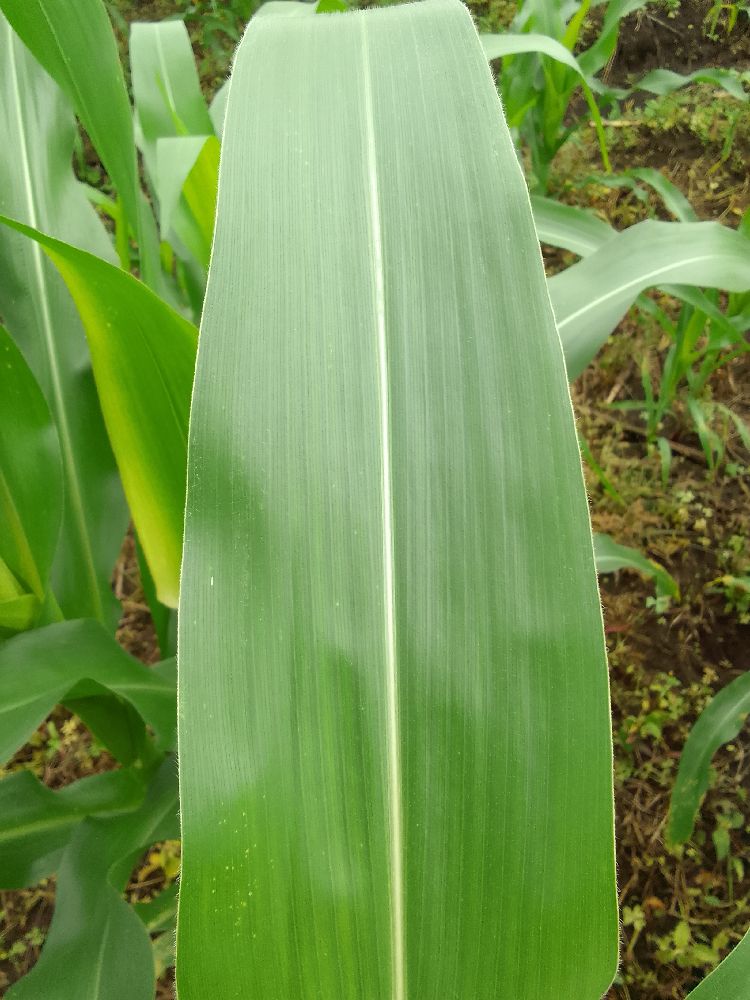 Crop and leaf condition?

maize, healthy
